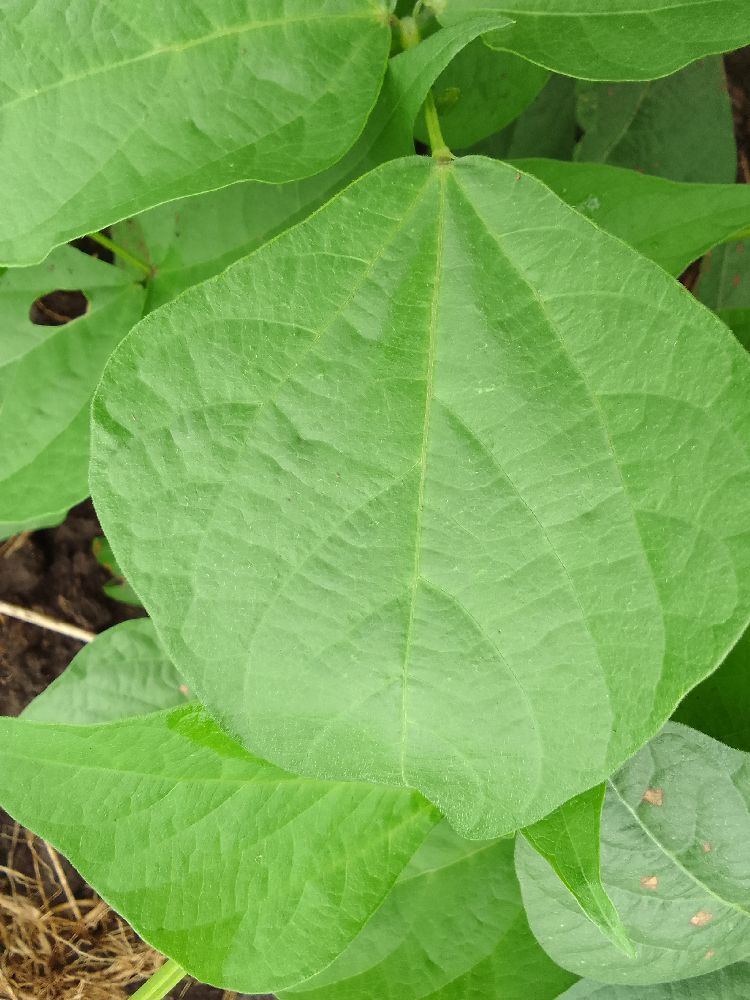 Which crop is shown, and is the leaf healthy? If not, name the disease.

common bean, healthy
